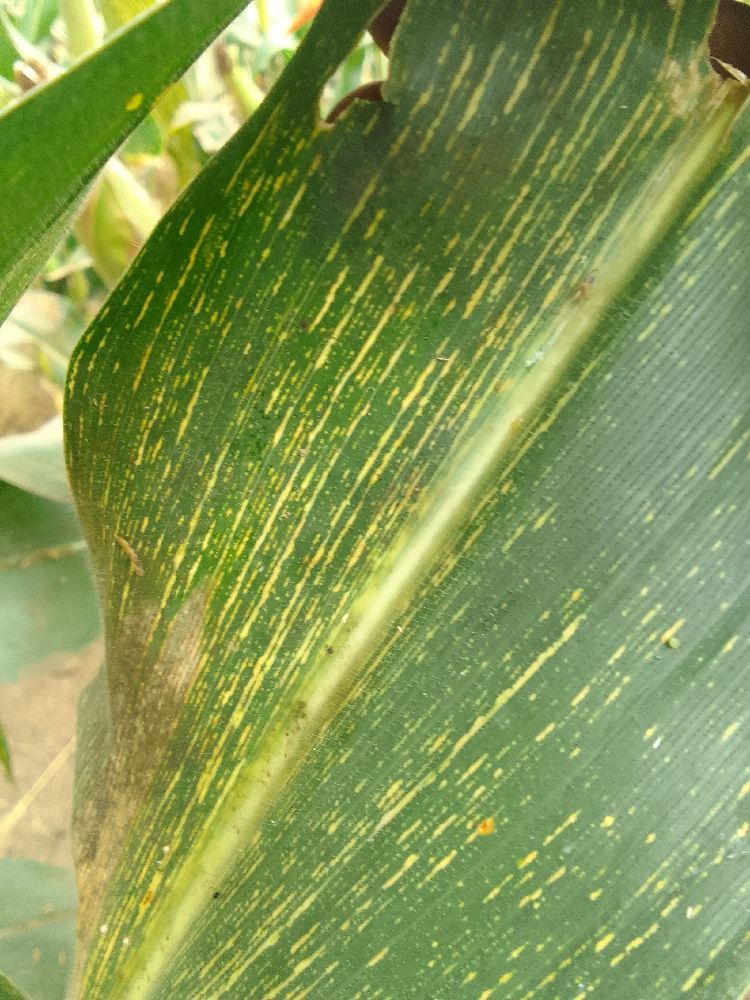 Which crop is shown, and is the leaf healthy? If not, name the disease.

maize, maize streak virus
